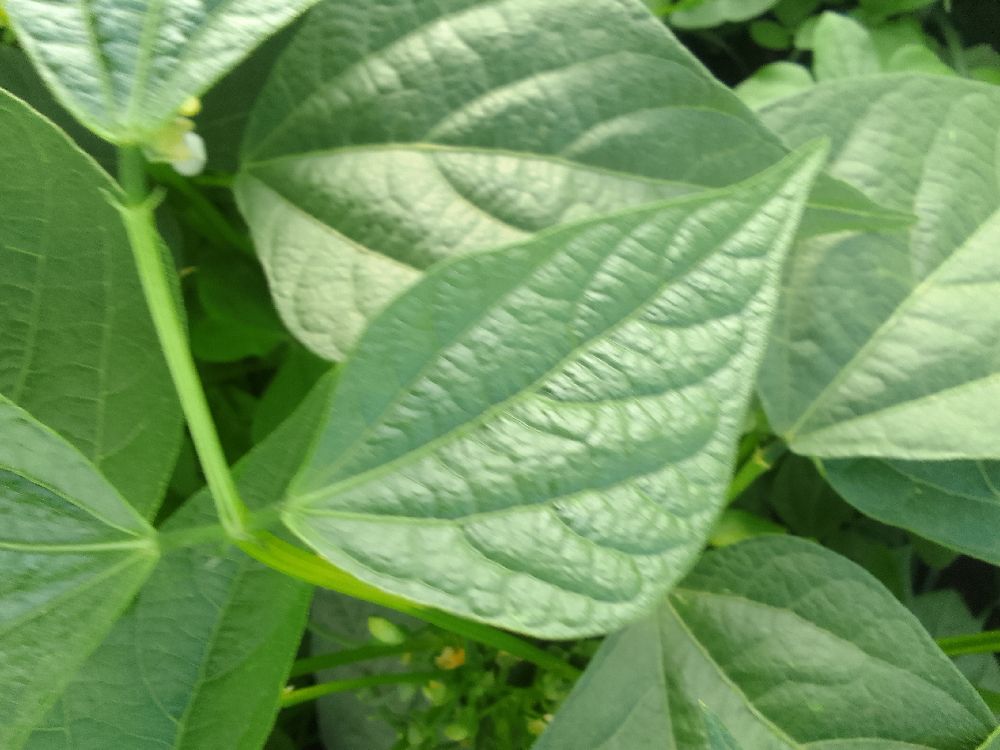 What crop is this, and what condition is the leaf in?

common bean, healthy
